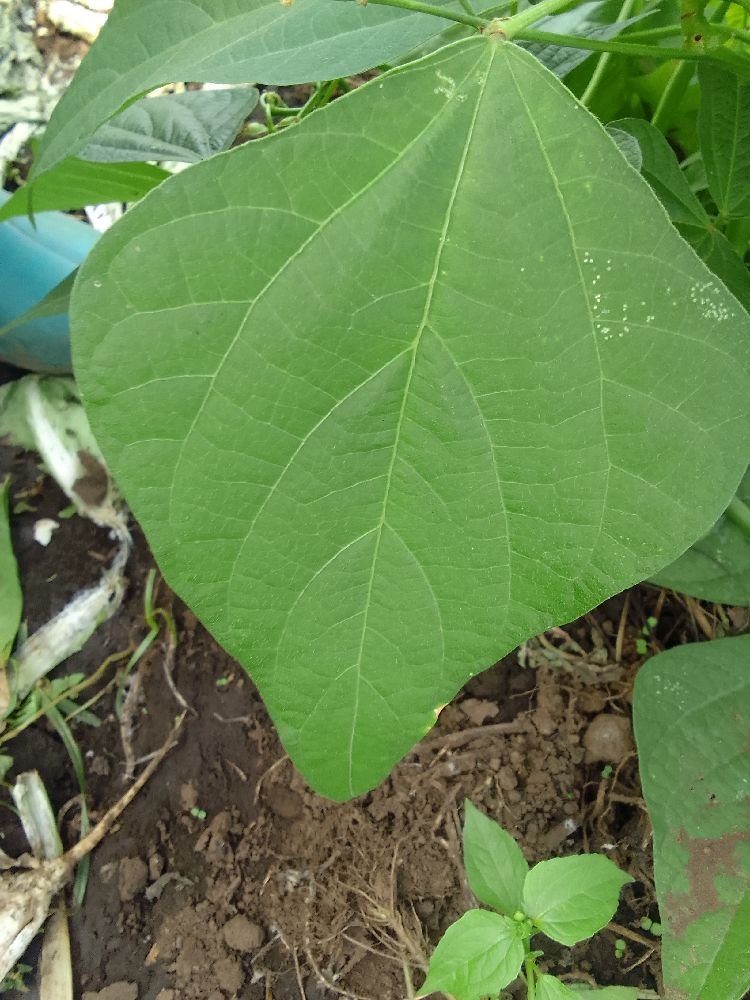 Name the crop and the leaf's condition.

common bean, healthy
